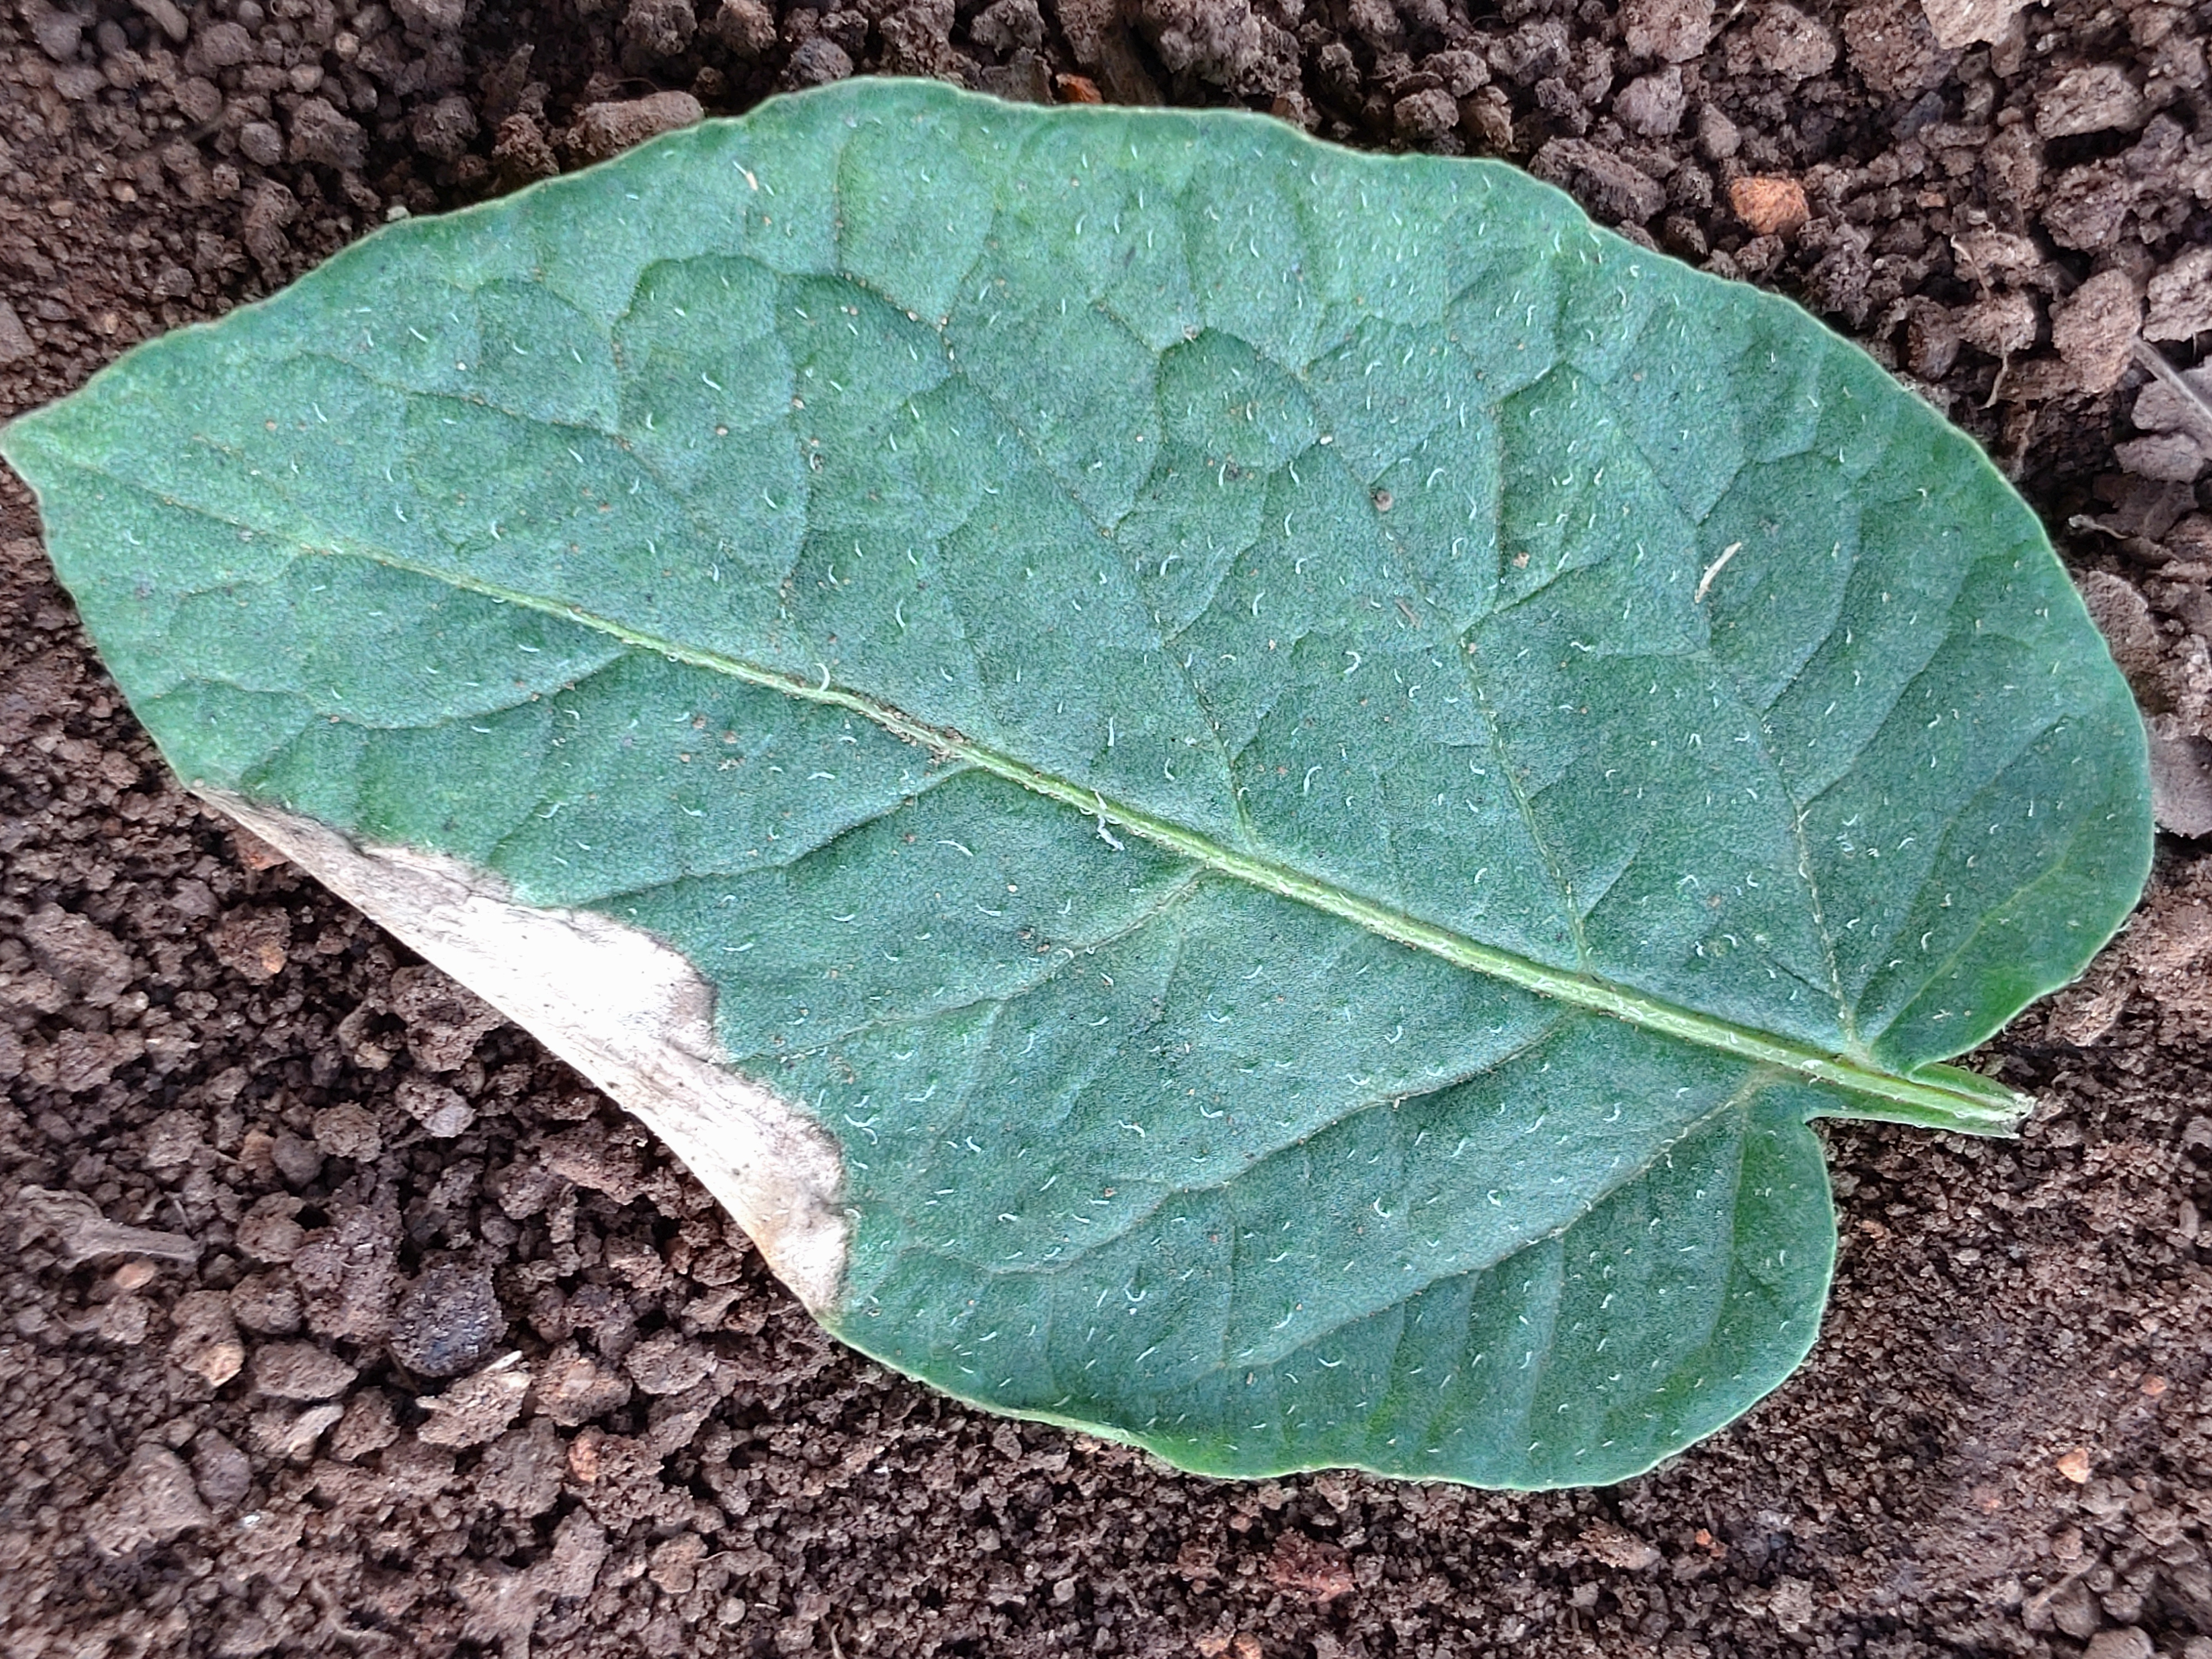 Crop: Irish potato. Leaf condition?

early blight
